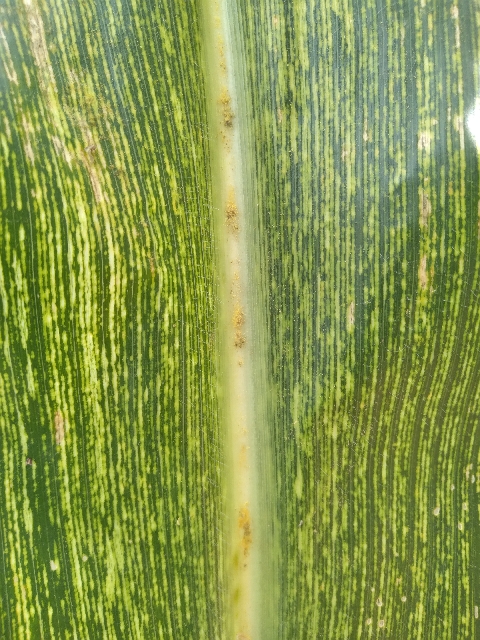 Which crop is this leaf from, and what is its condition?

maize, maize streak virus
